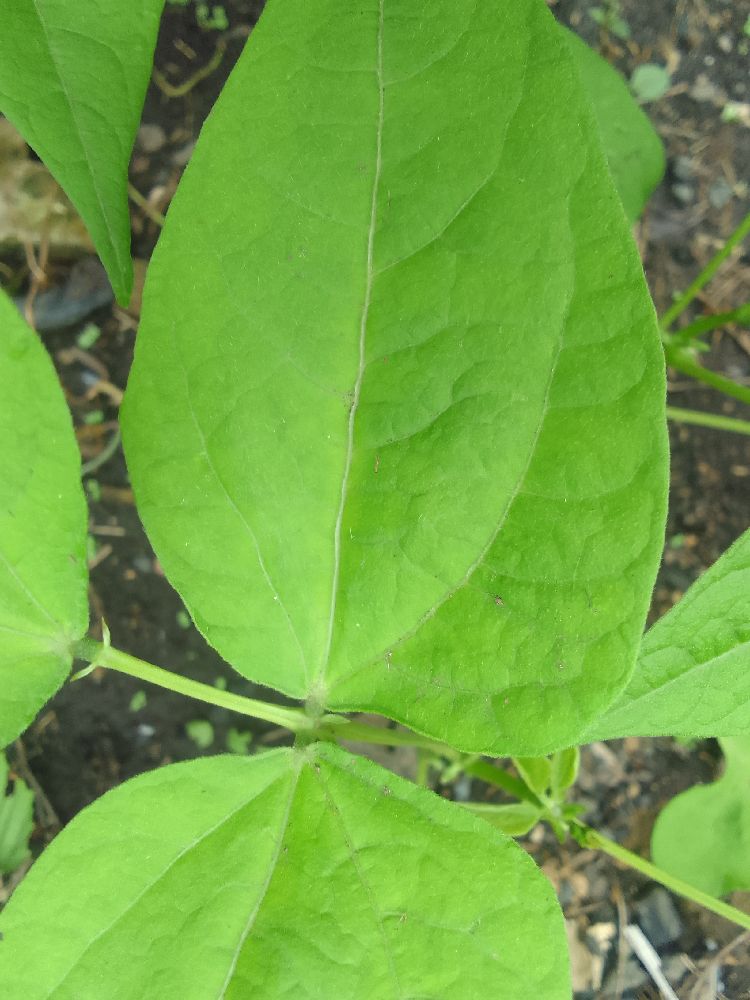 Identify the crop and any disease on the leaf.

common bean, healthy
